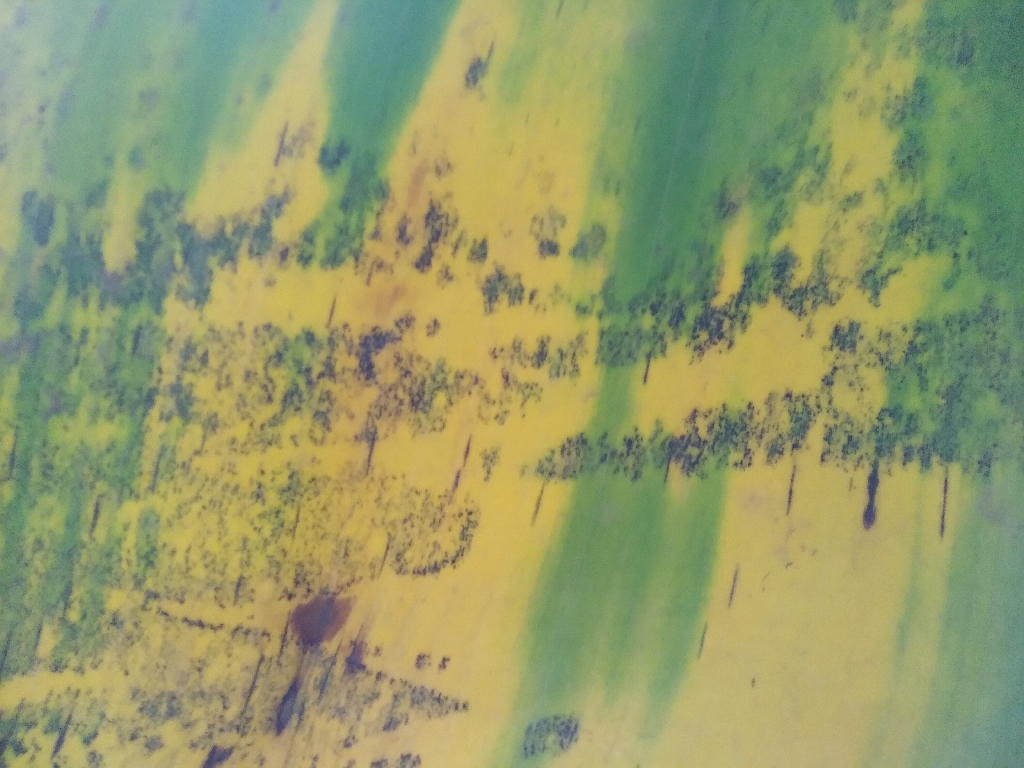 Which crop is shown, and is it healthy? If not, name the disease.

banana, black sigatoka
